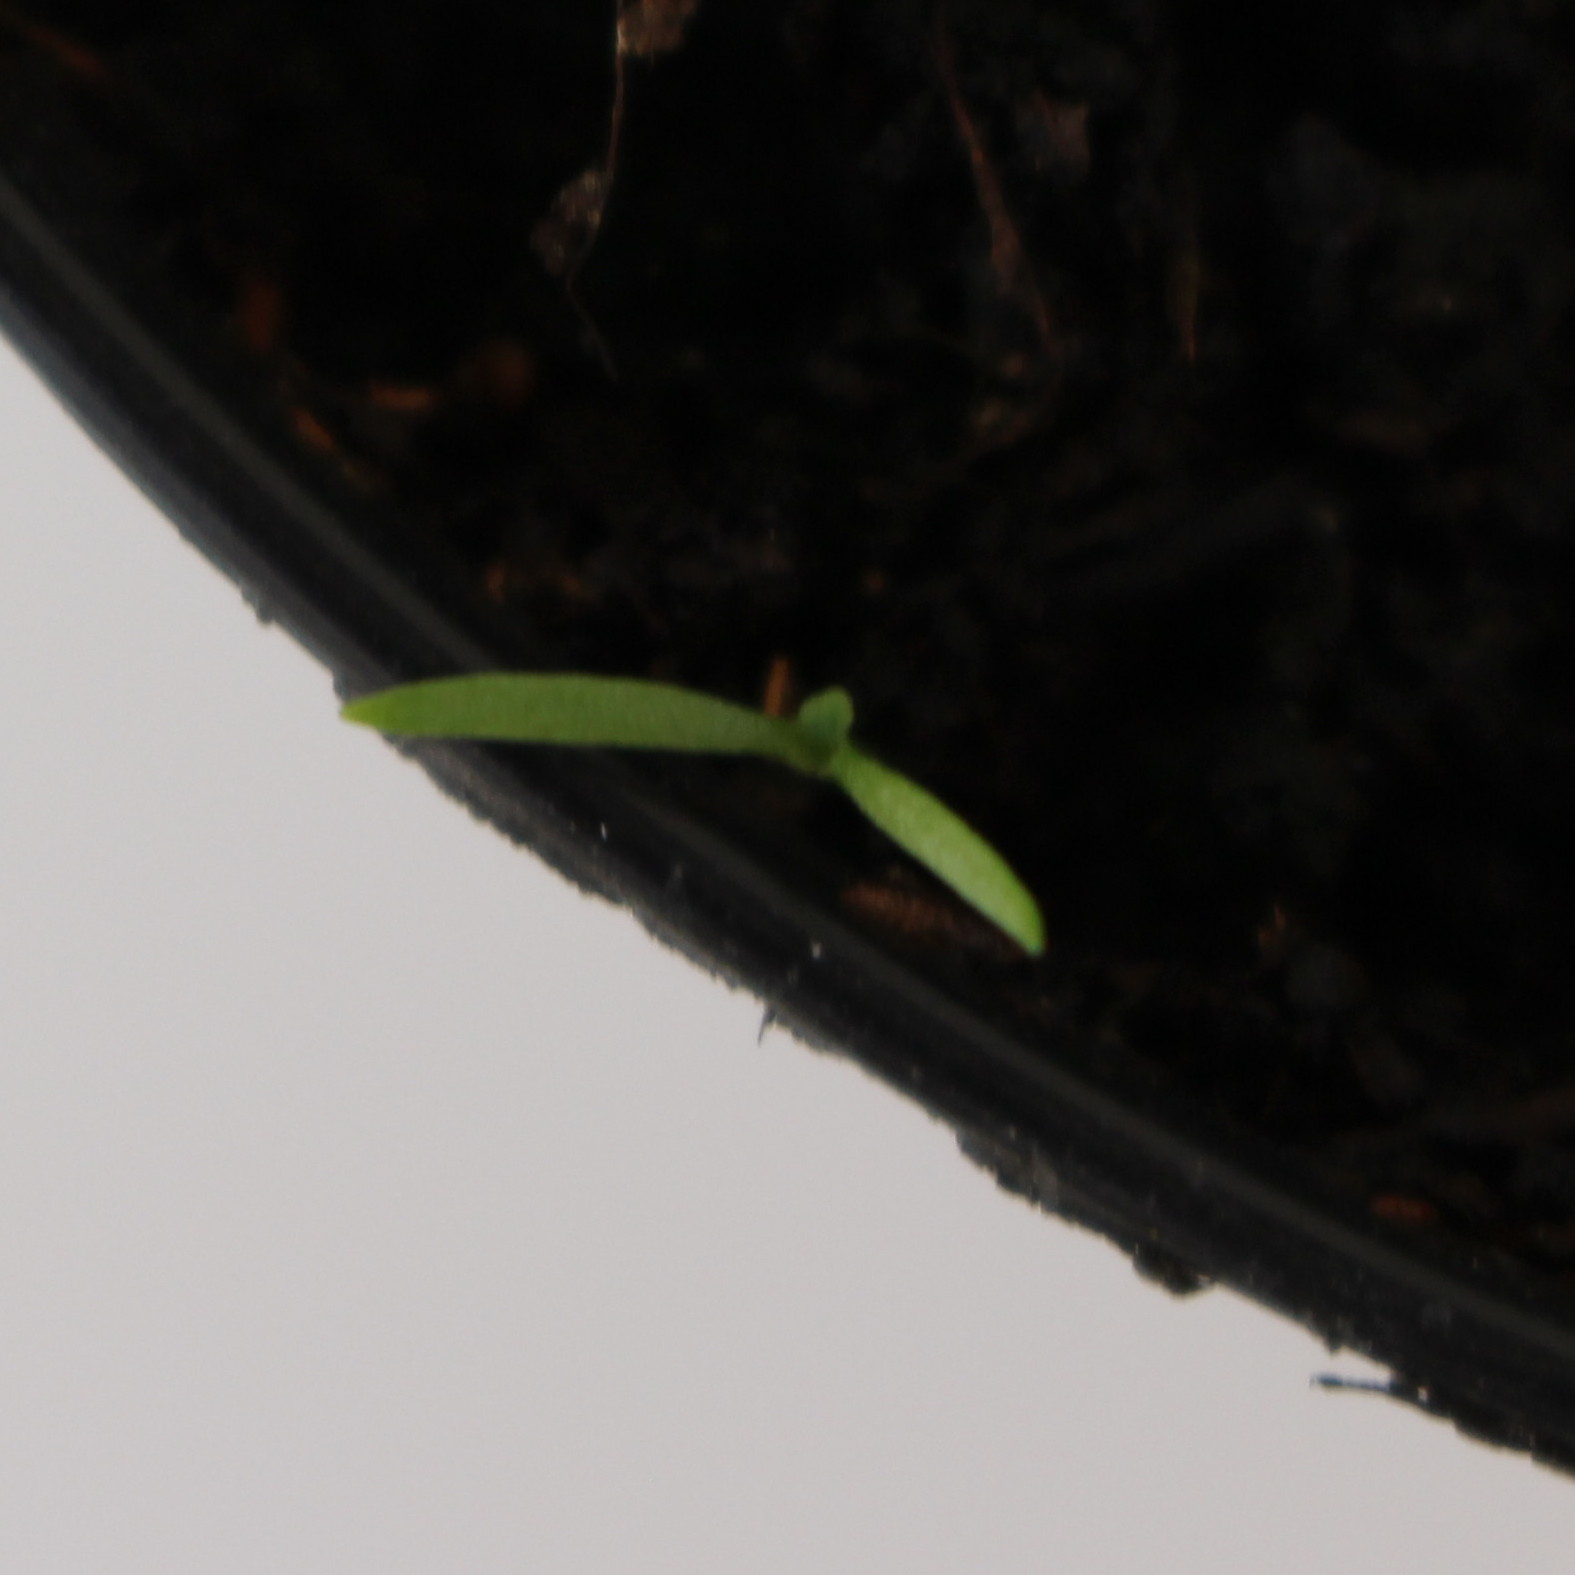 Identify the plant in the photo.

Papaver rhoeas
